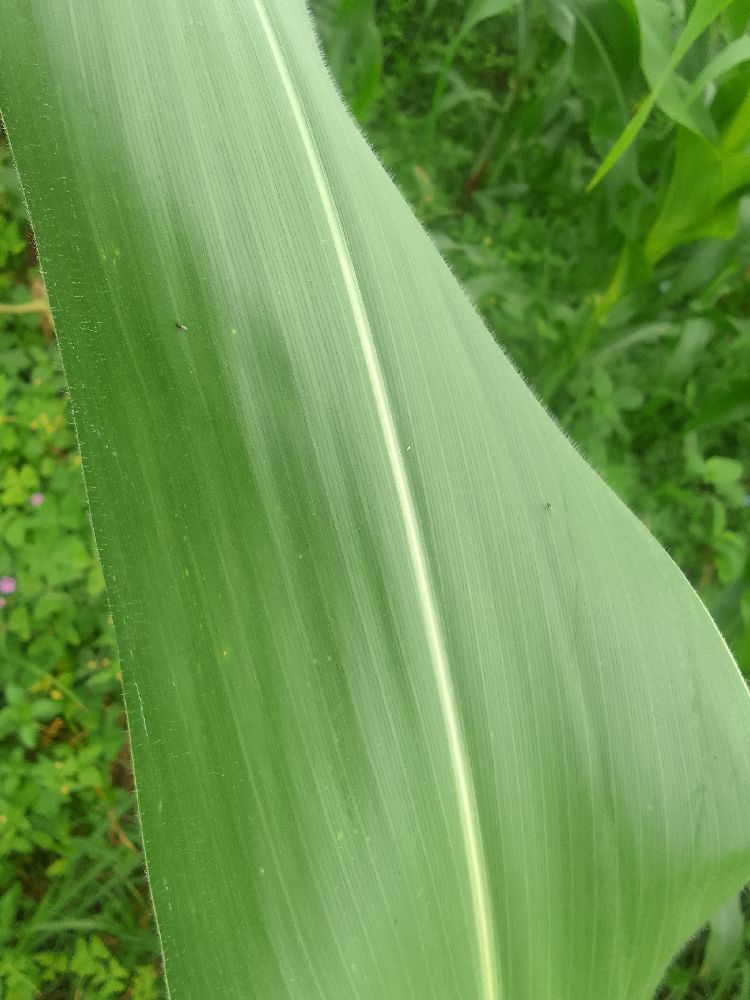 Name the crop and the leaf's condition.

maize, healthy
